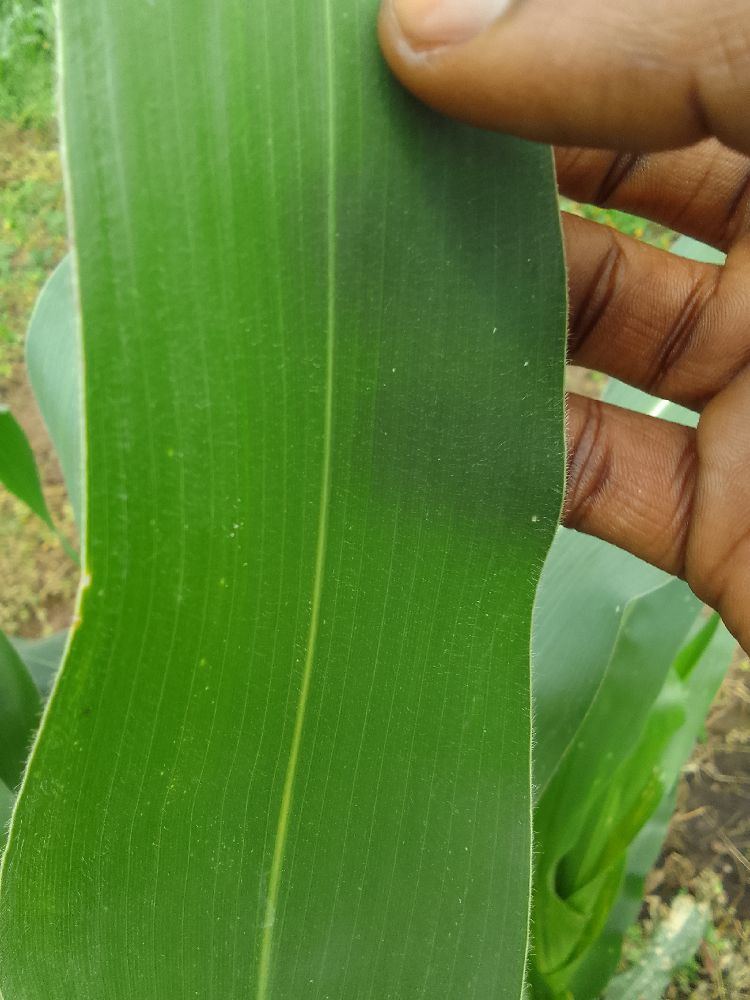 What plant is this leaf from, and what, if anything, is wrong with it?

maize, healthy
